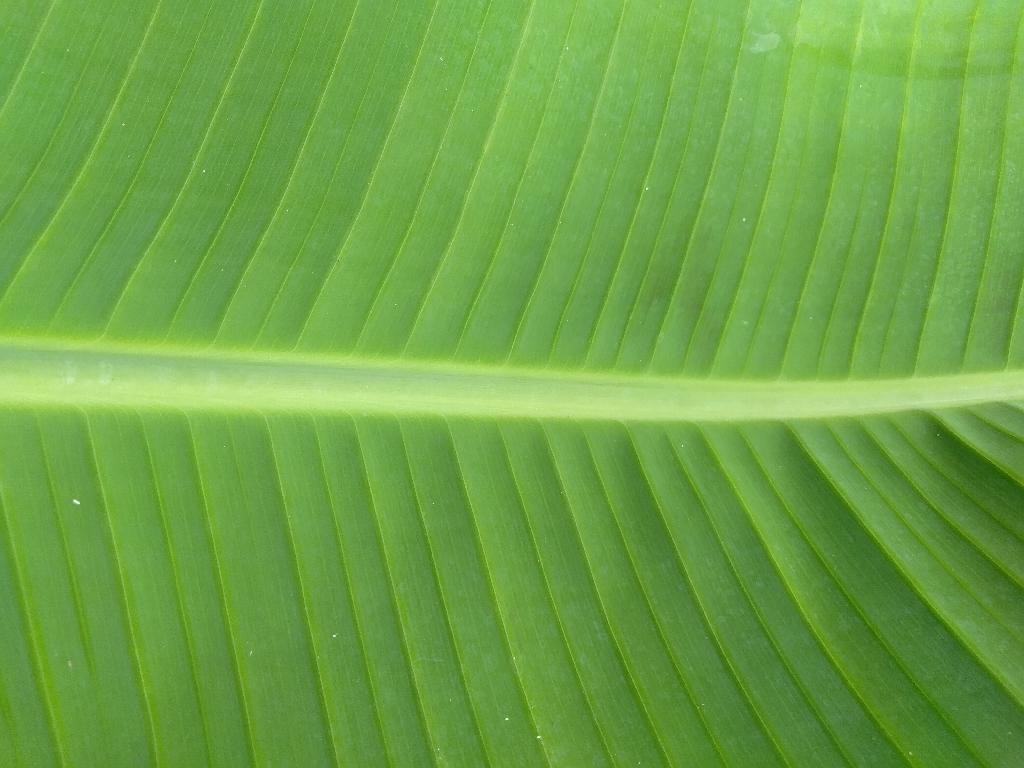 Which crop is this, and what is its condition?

banana, healthy
